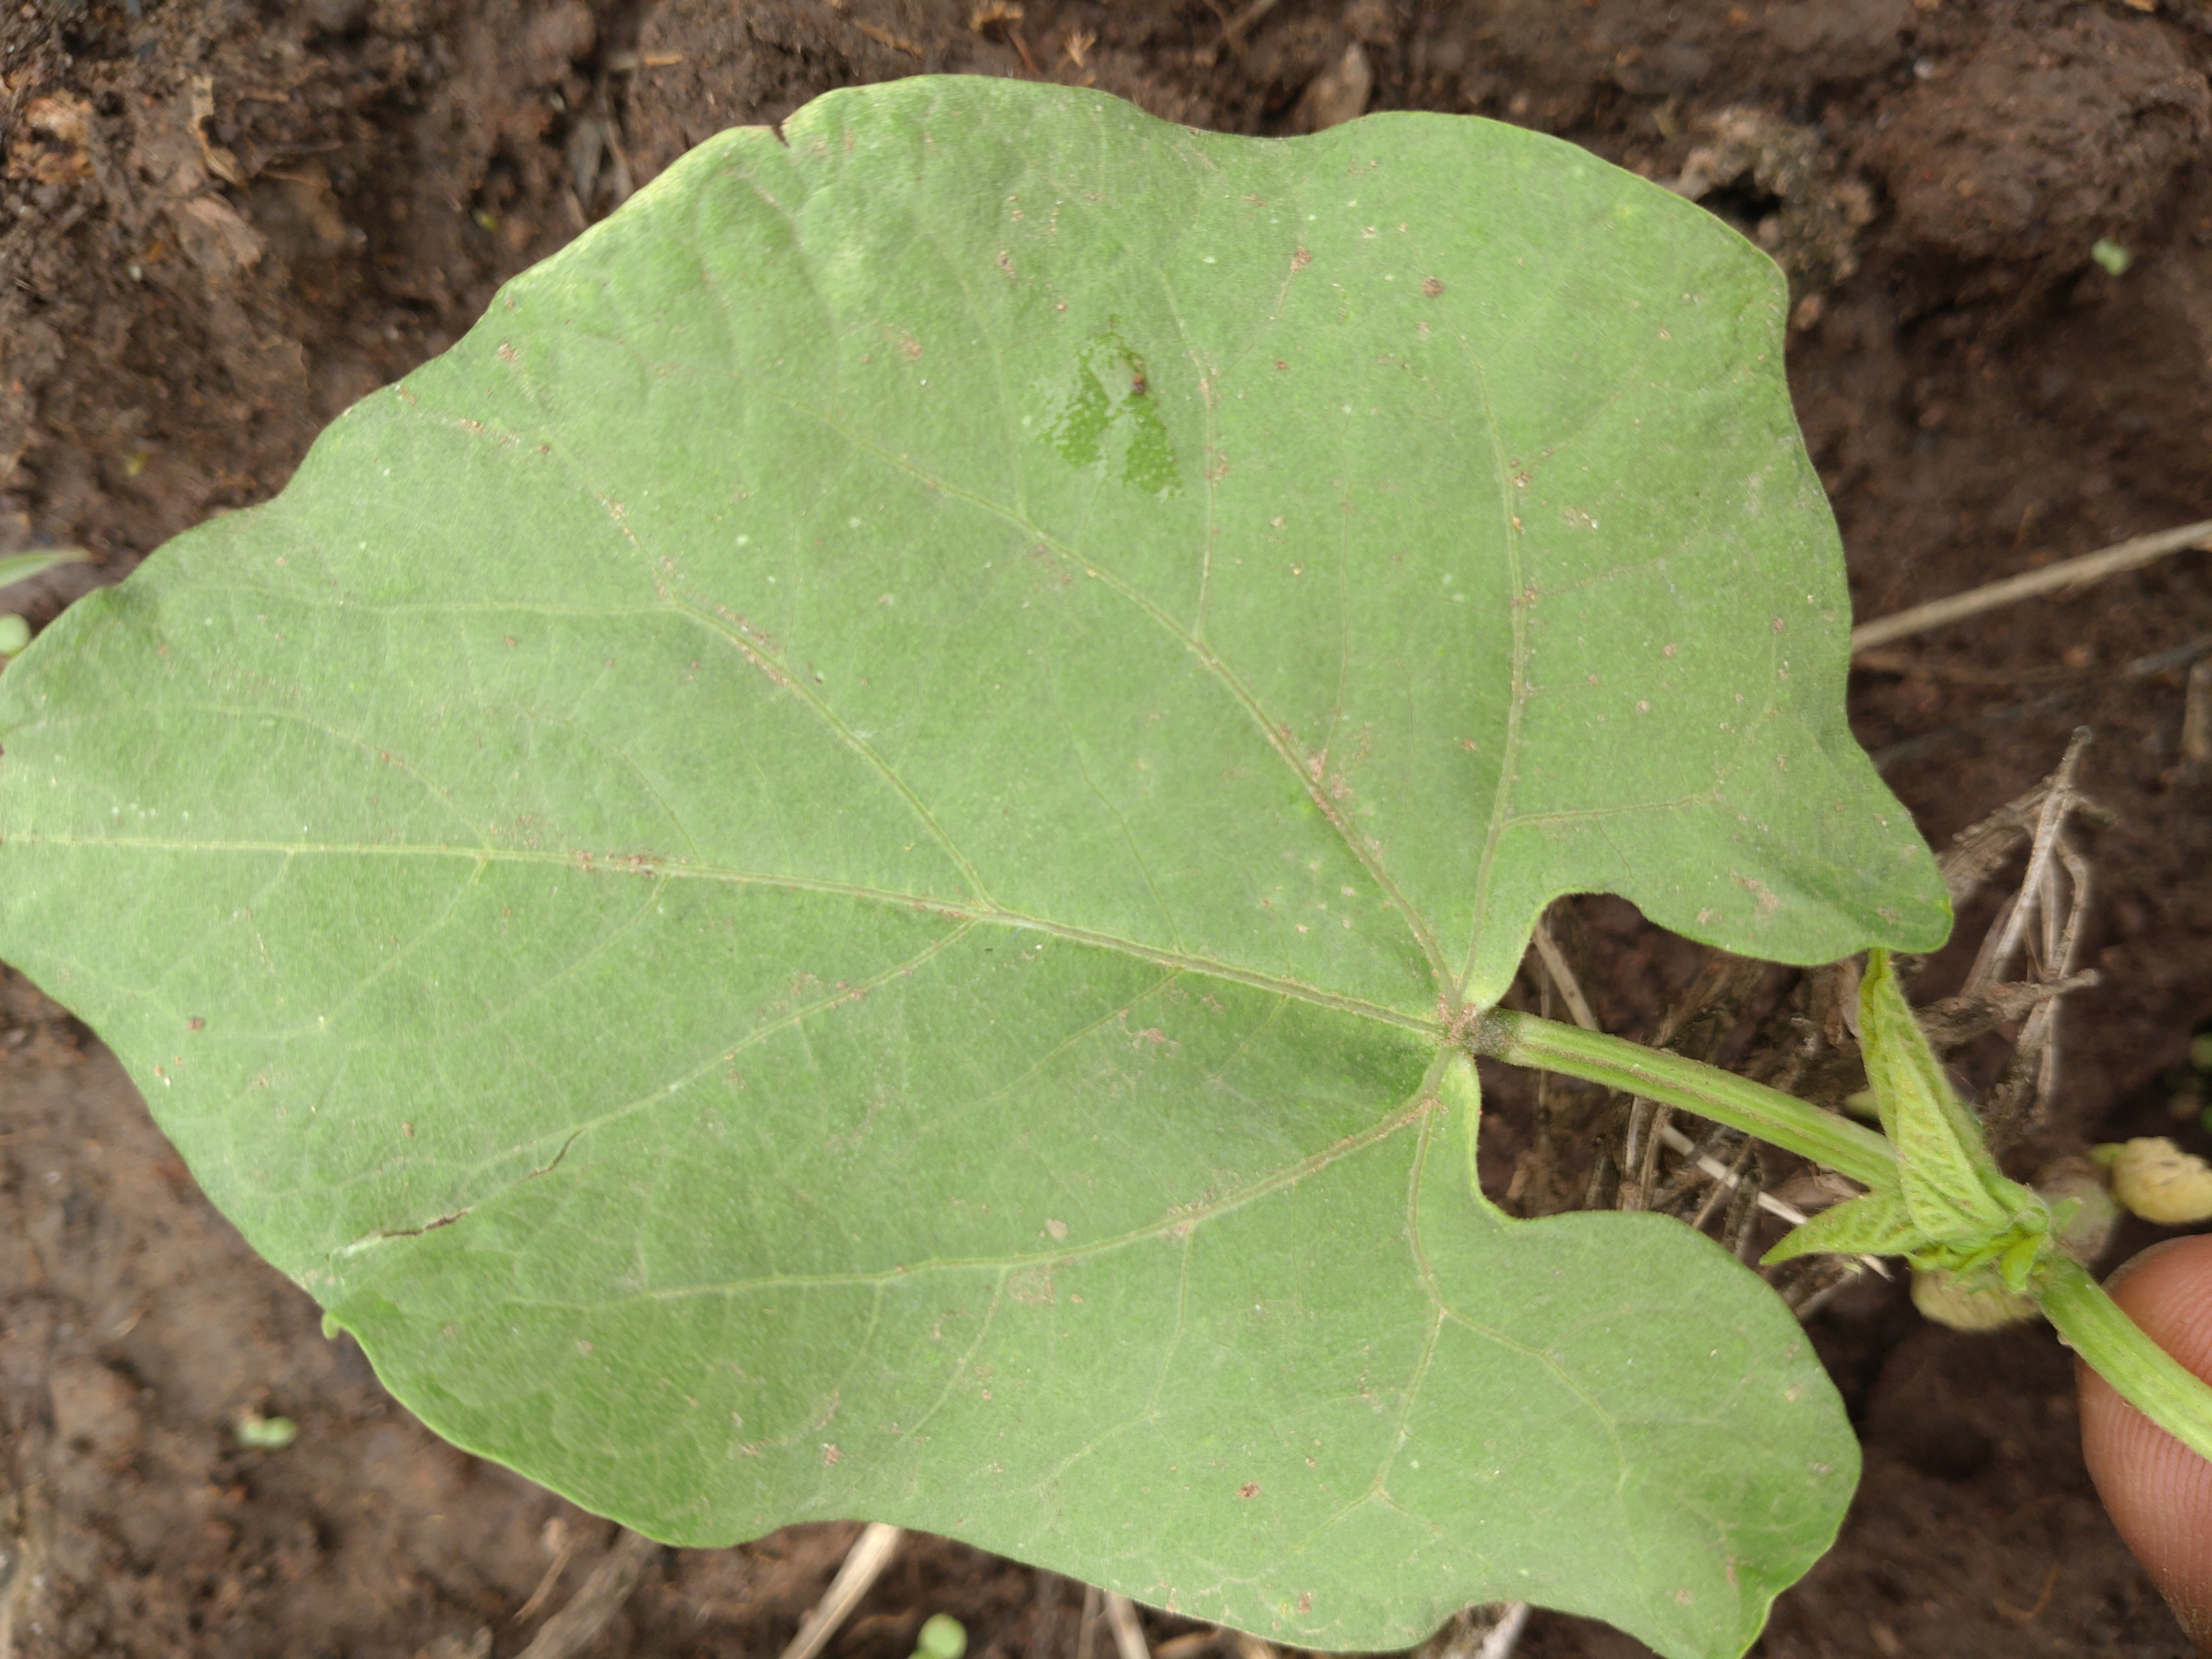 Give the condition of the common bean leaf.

healthy
